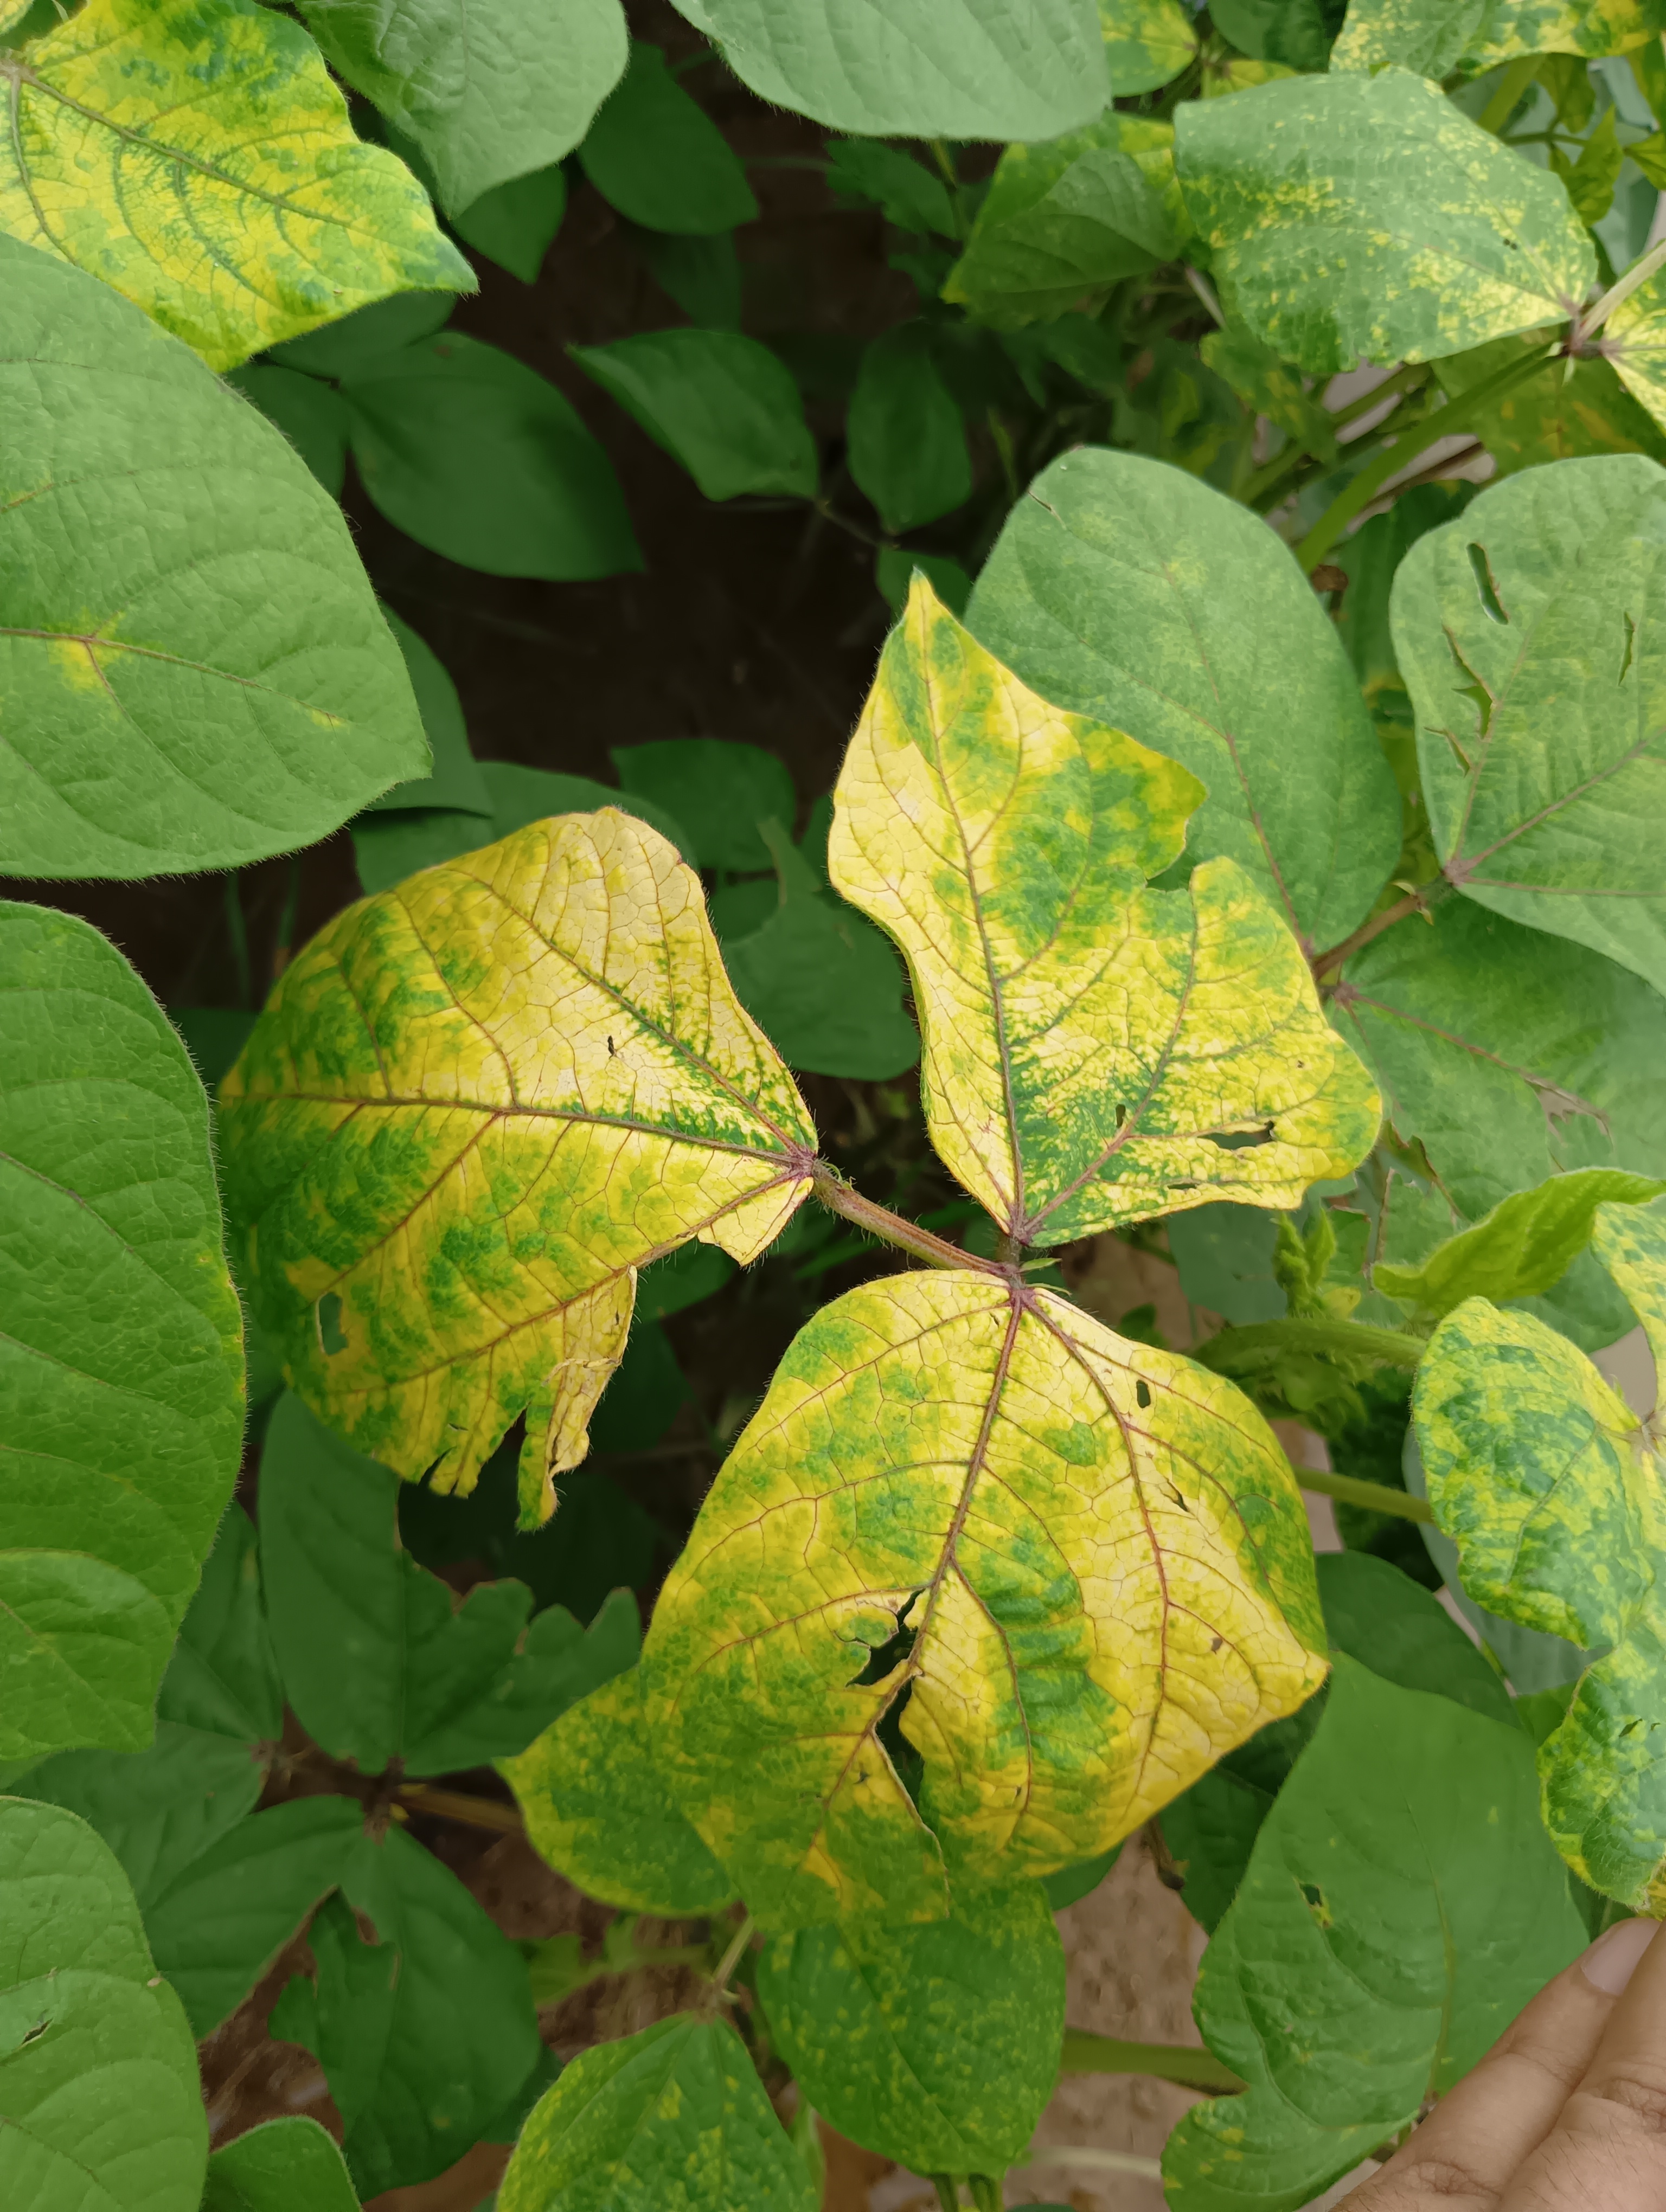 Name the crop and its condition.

mungbean, yellow mosaic
